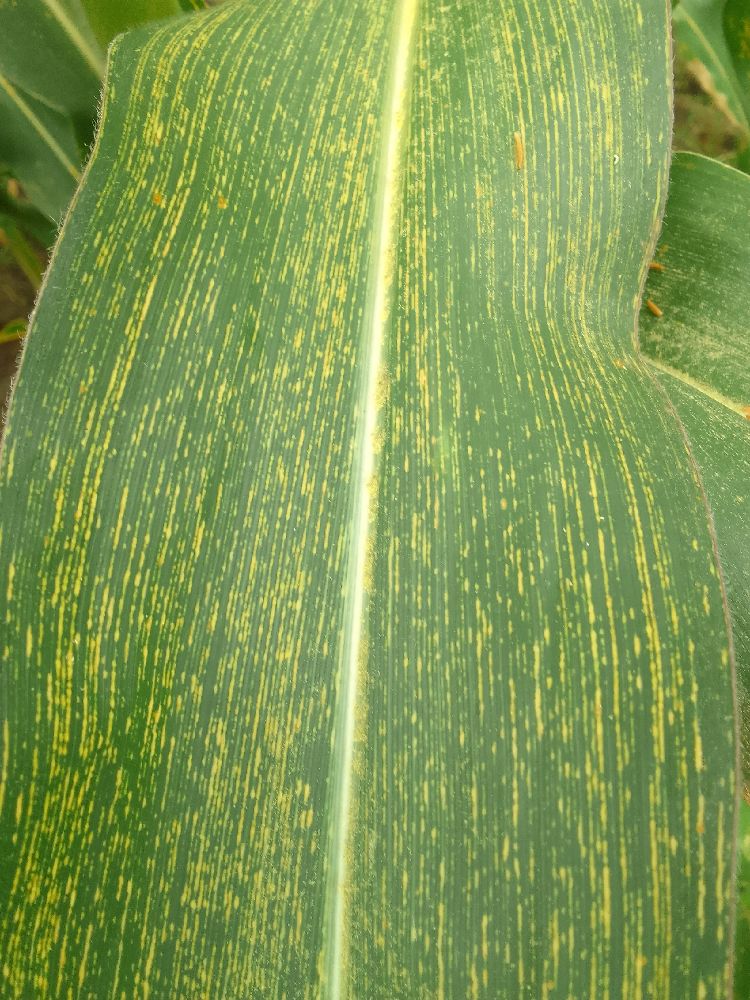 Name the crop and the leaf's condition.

maize, maize streak virus
